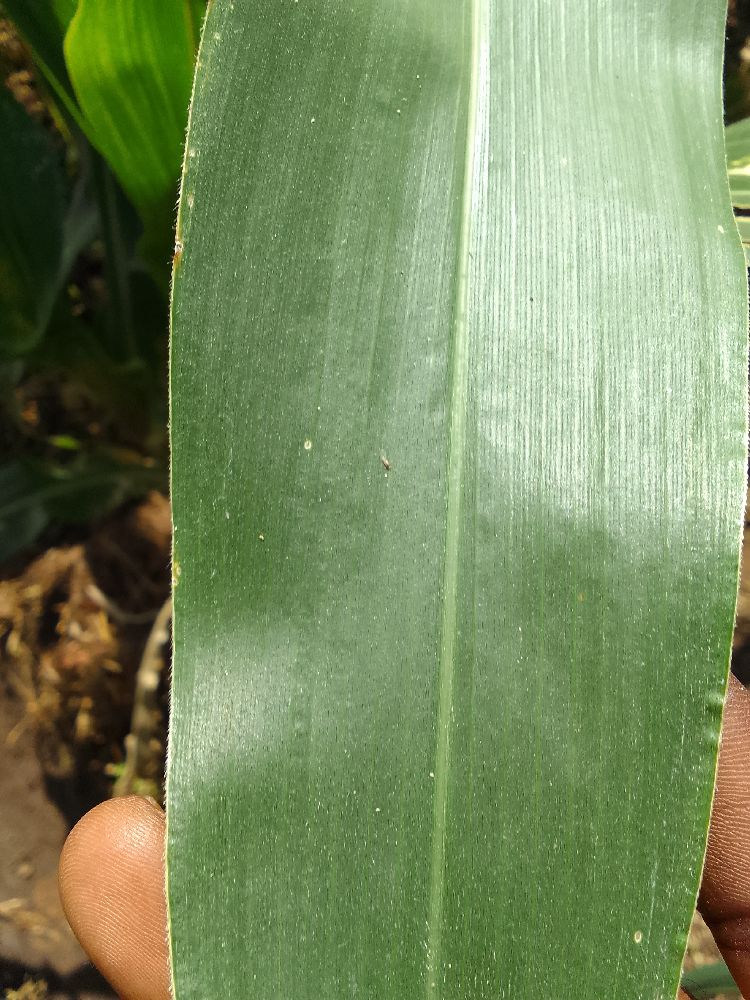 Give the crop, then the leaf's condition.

maize, healthy
